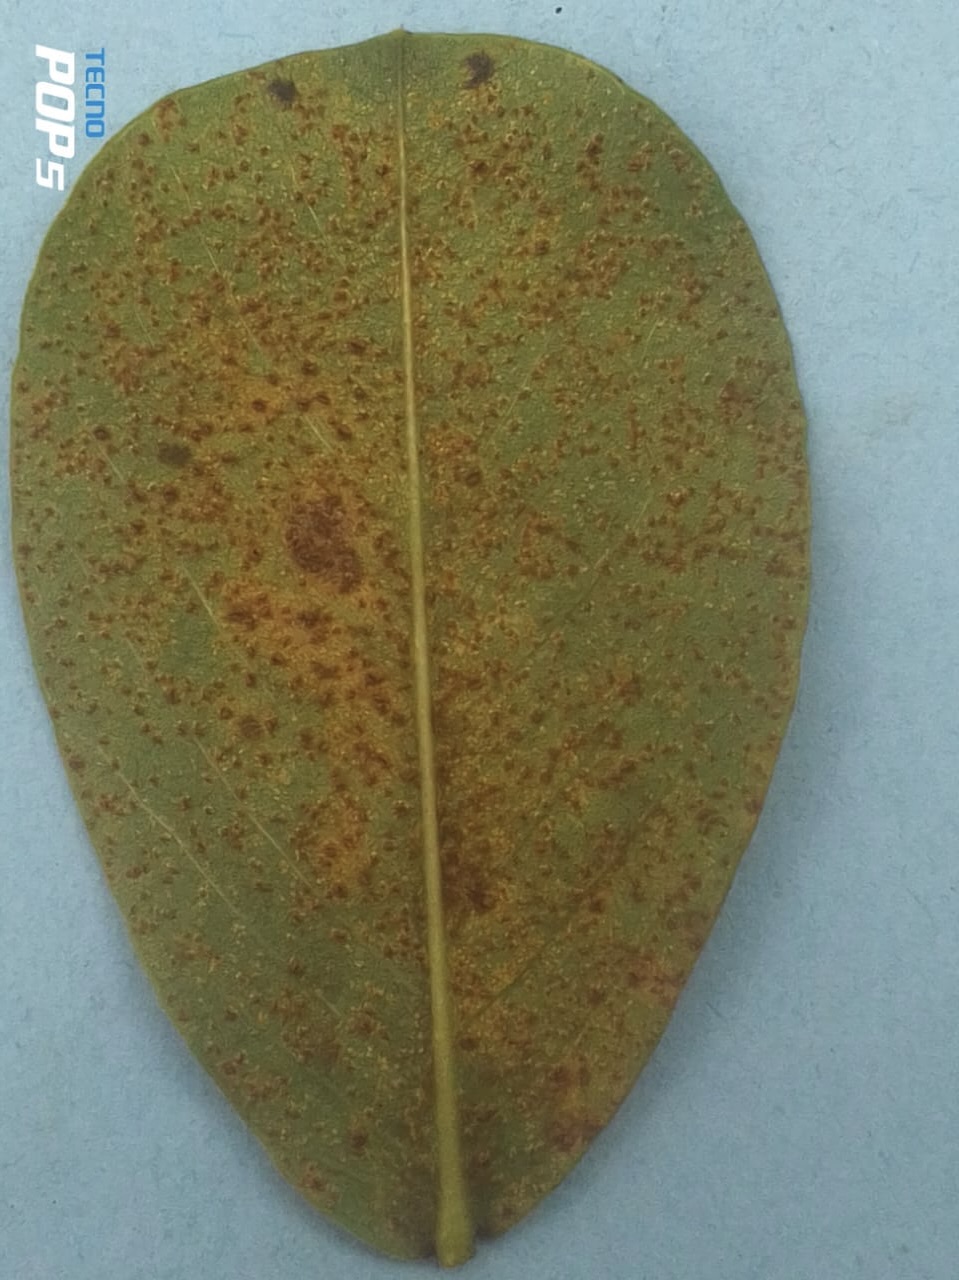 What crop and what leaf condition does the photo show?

peanut, puccinia arachidis
